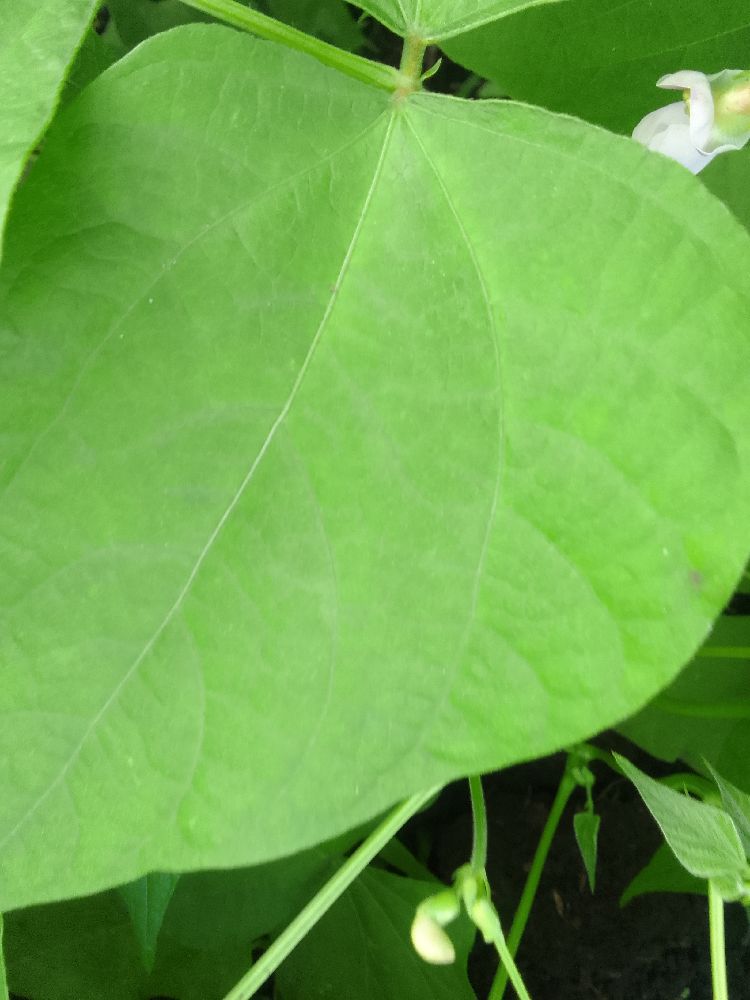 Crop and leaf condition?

common bean, healthy
